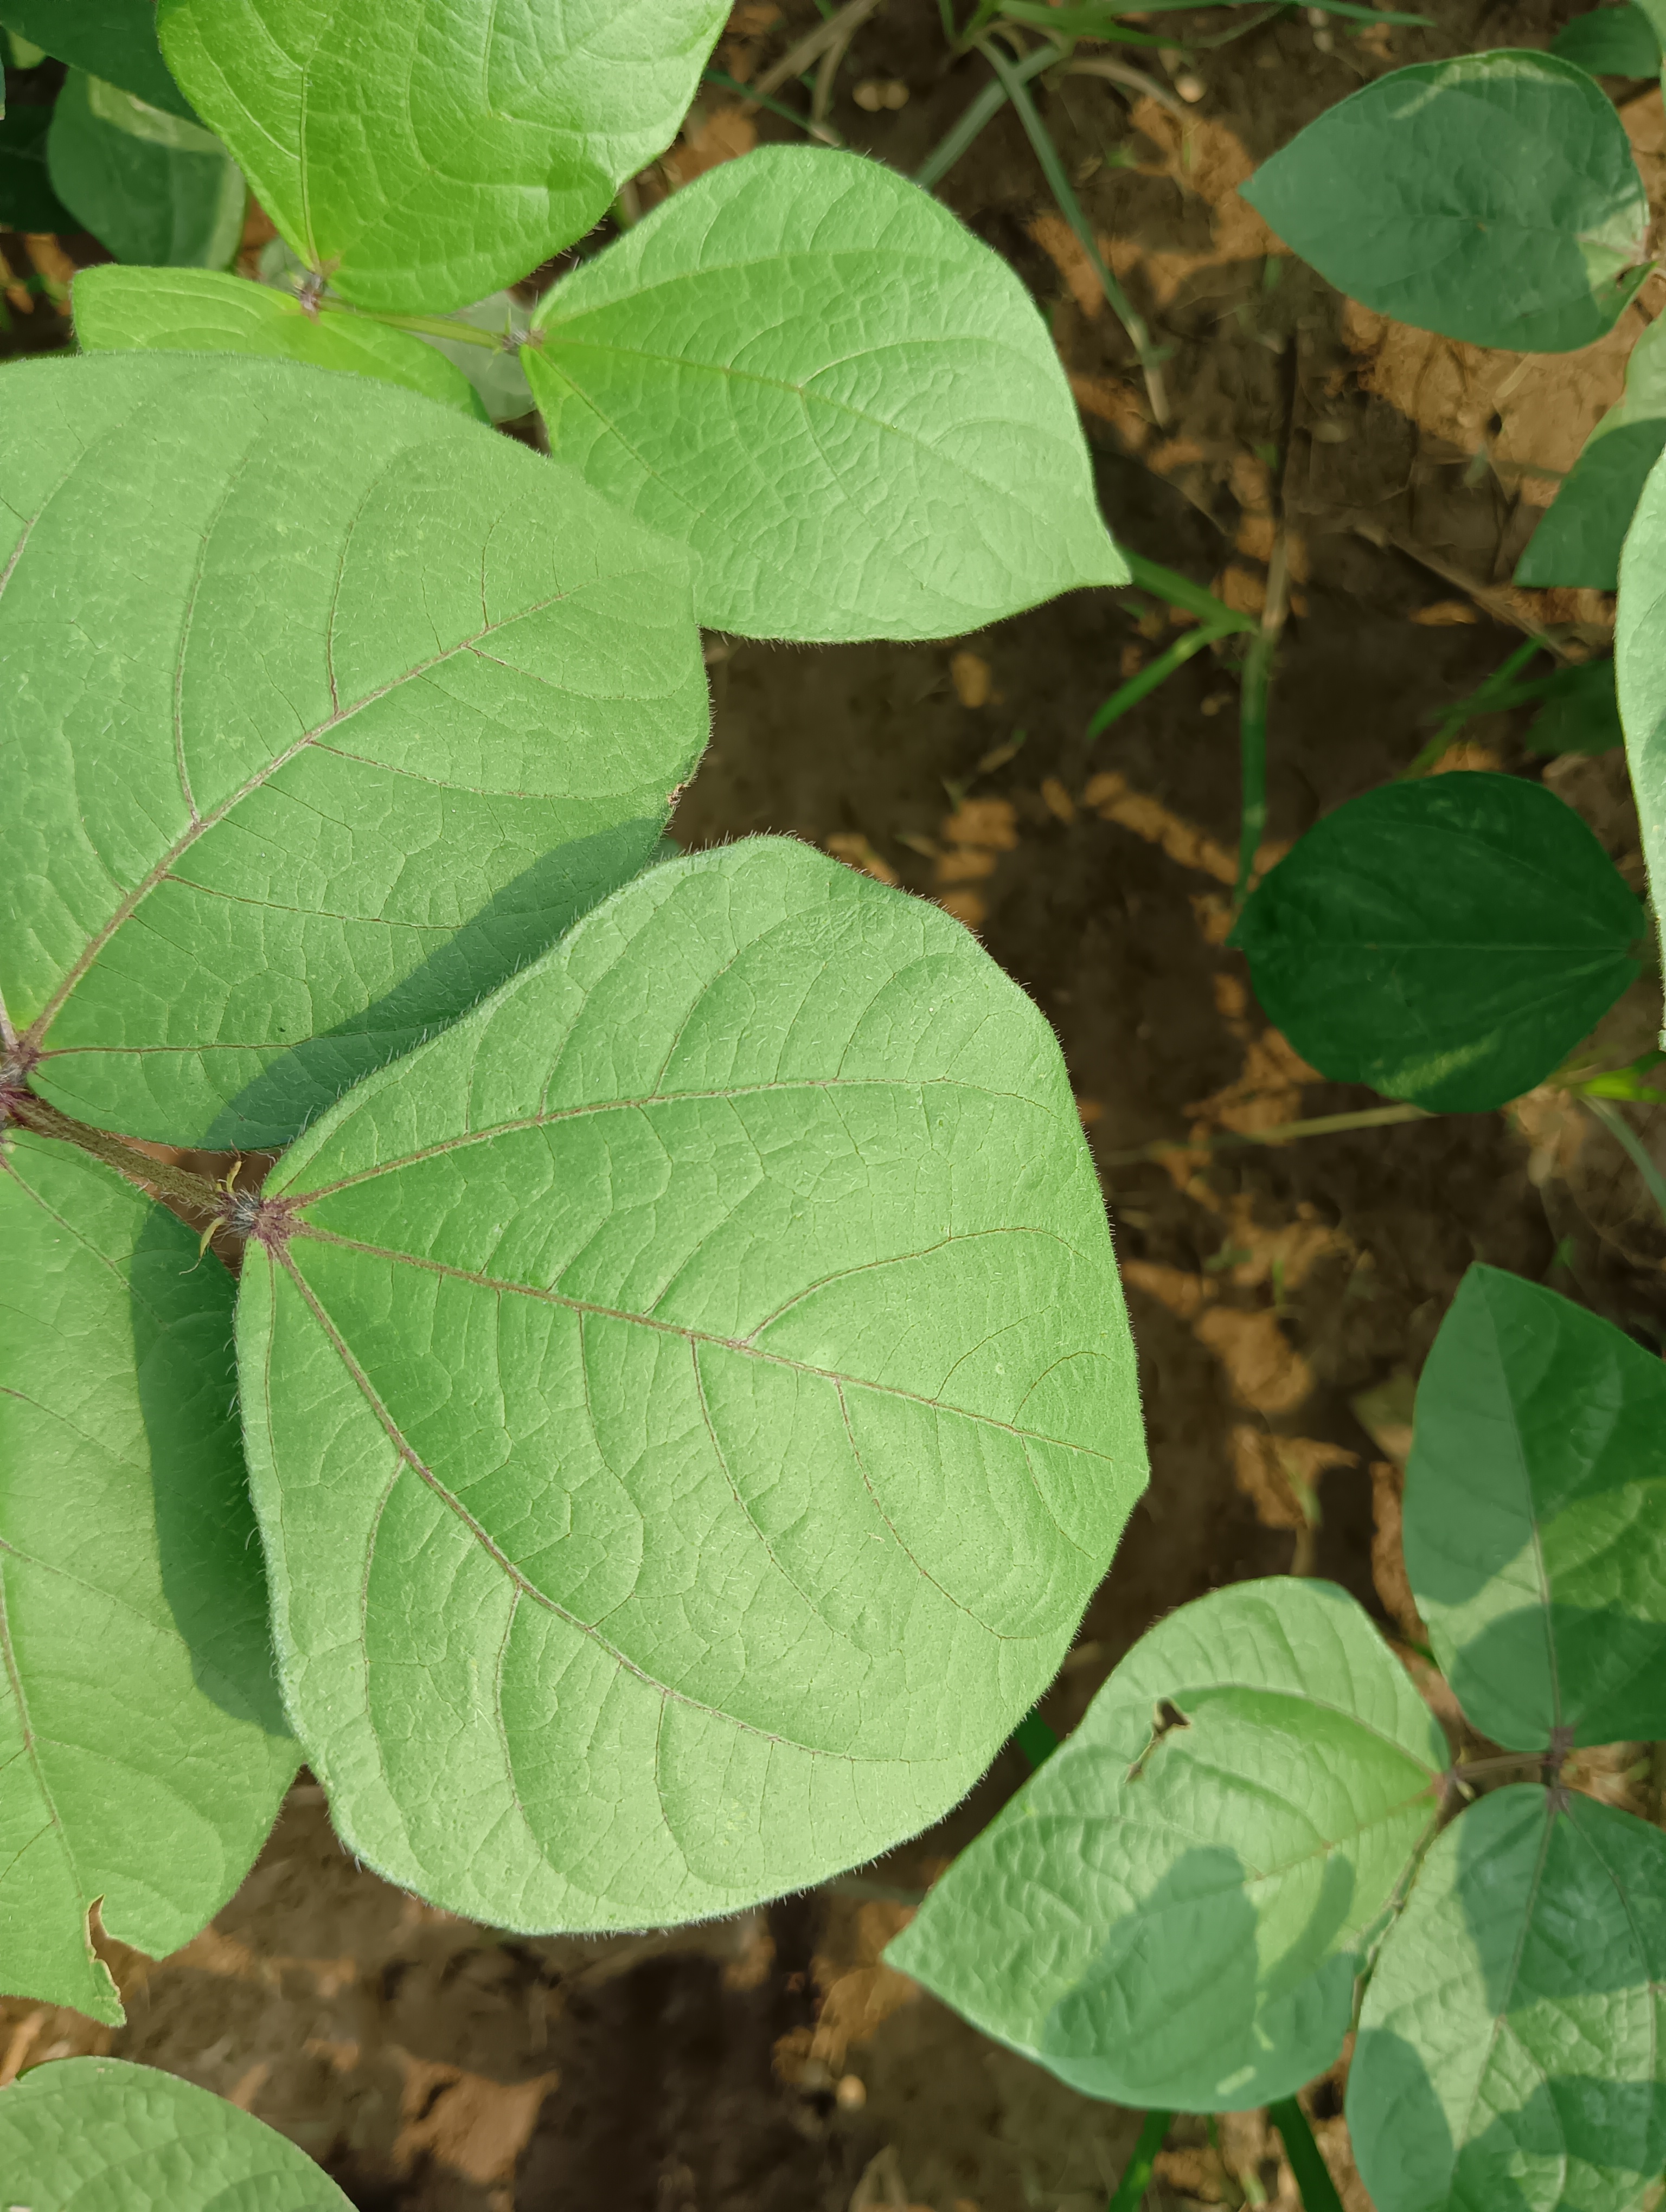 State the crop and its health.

mungbean, healthy
